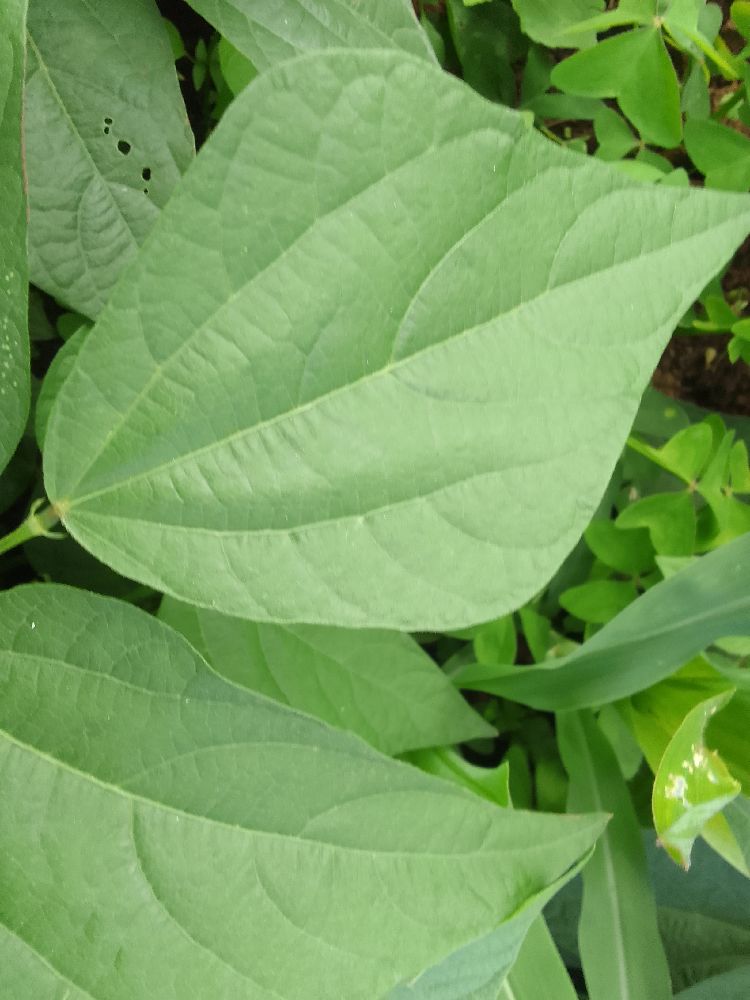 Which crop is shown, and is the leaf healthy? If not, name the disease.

common bean, healthy
